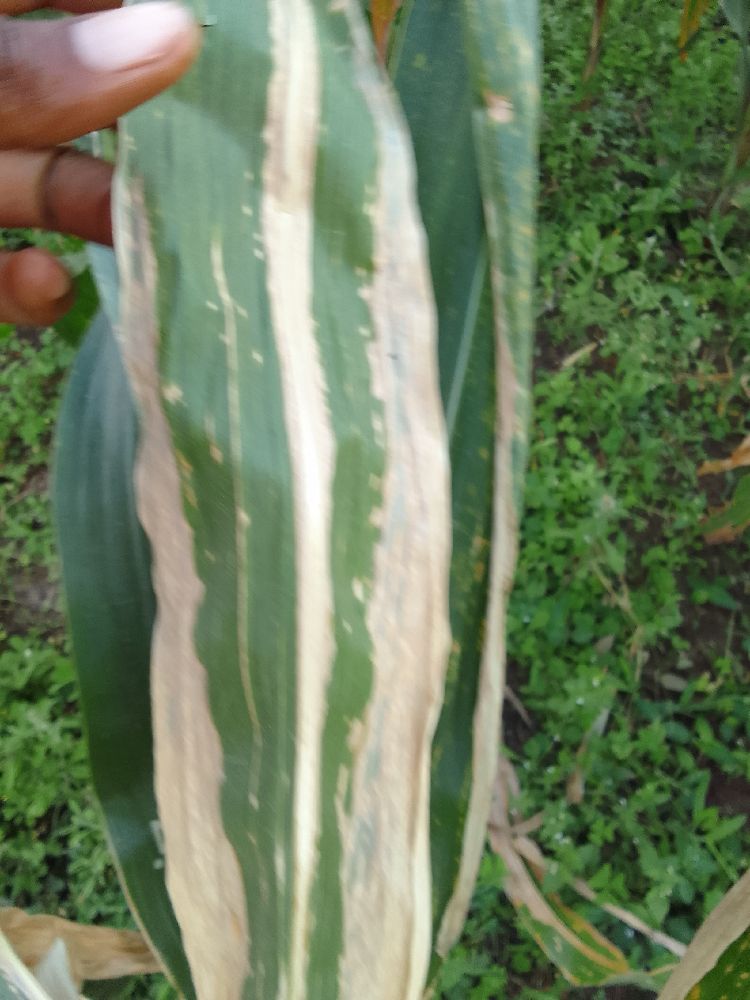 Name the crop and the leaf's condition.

maize, maize lethal necrosis
